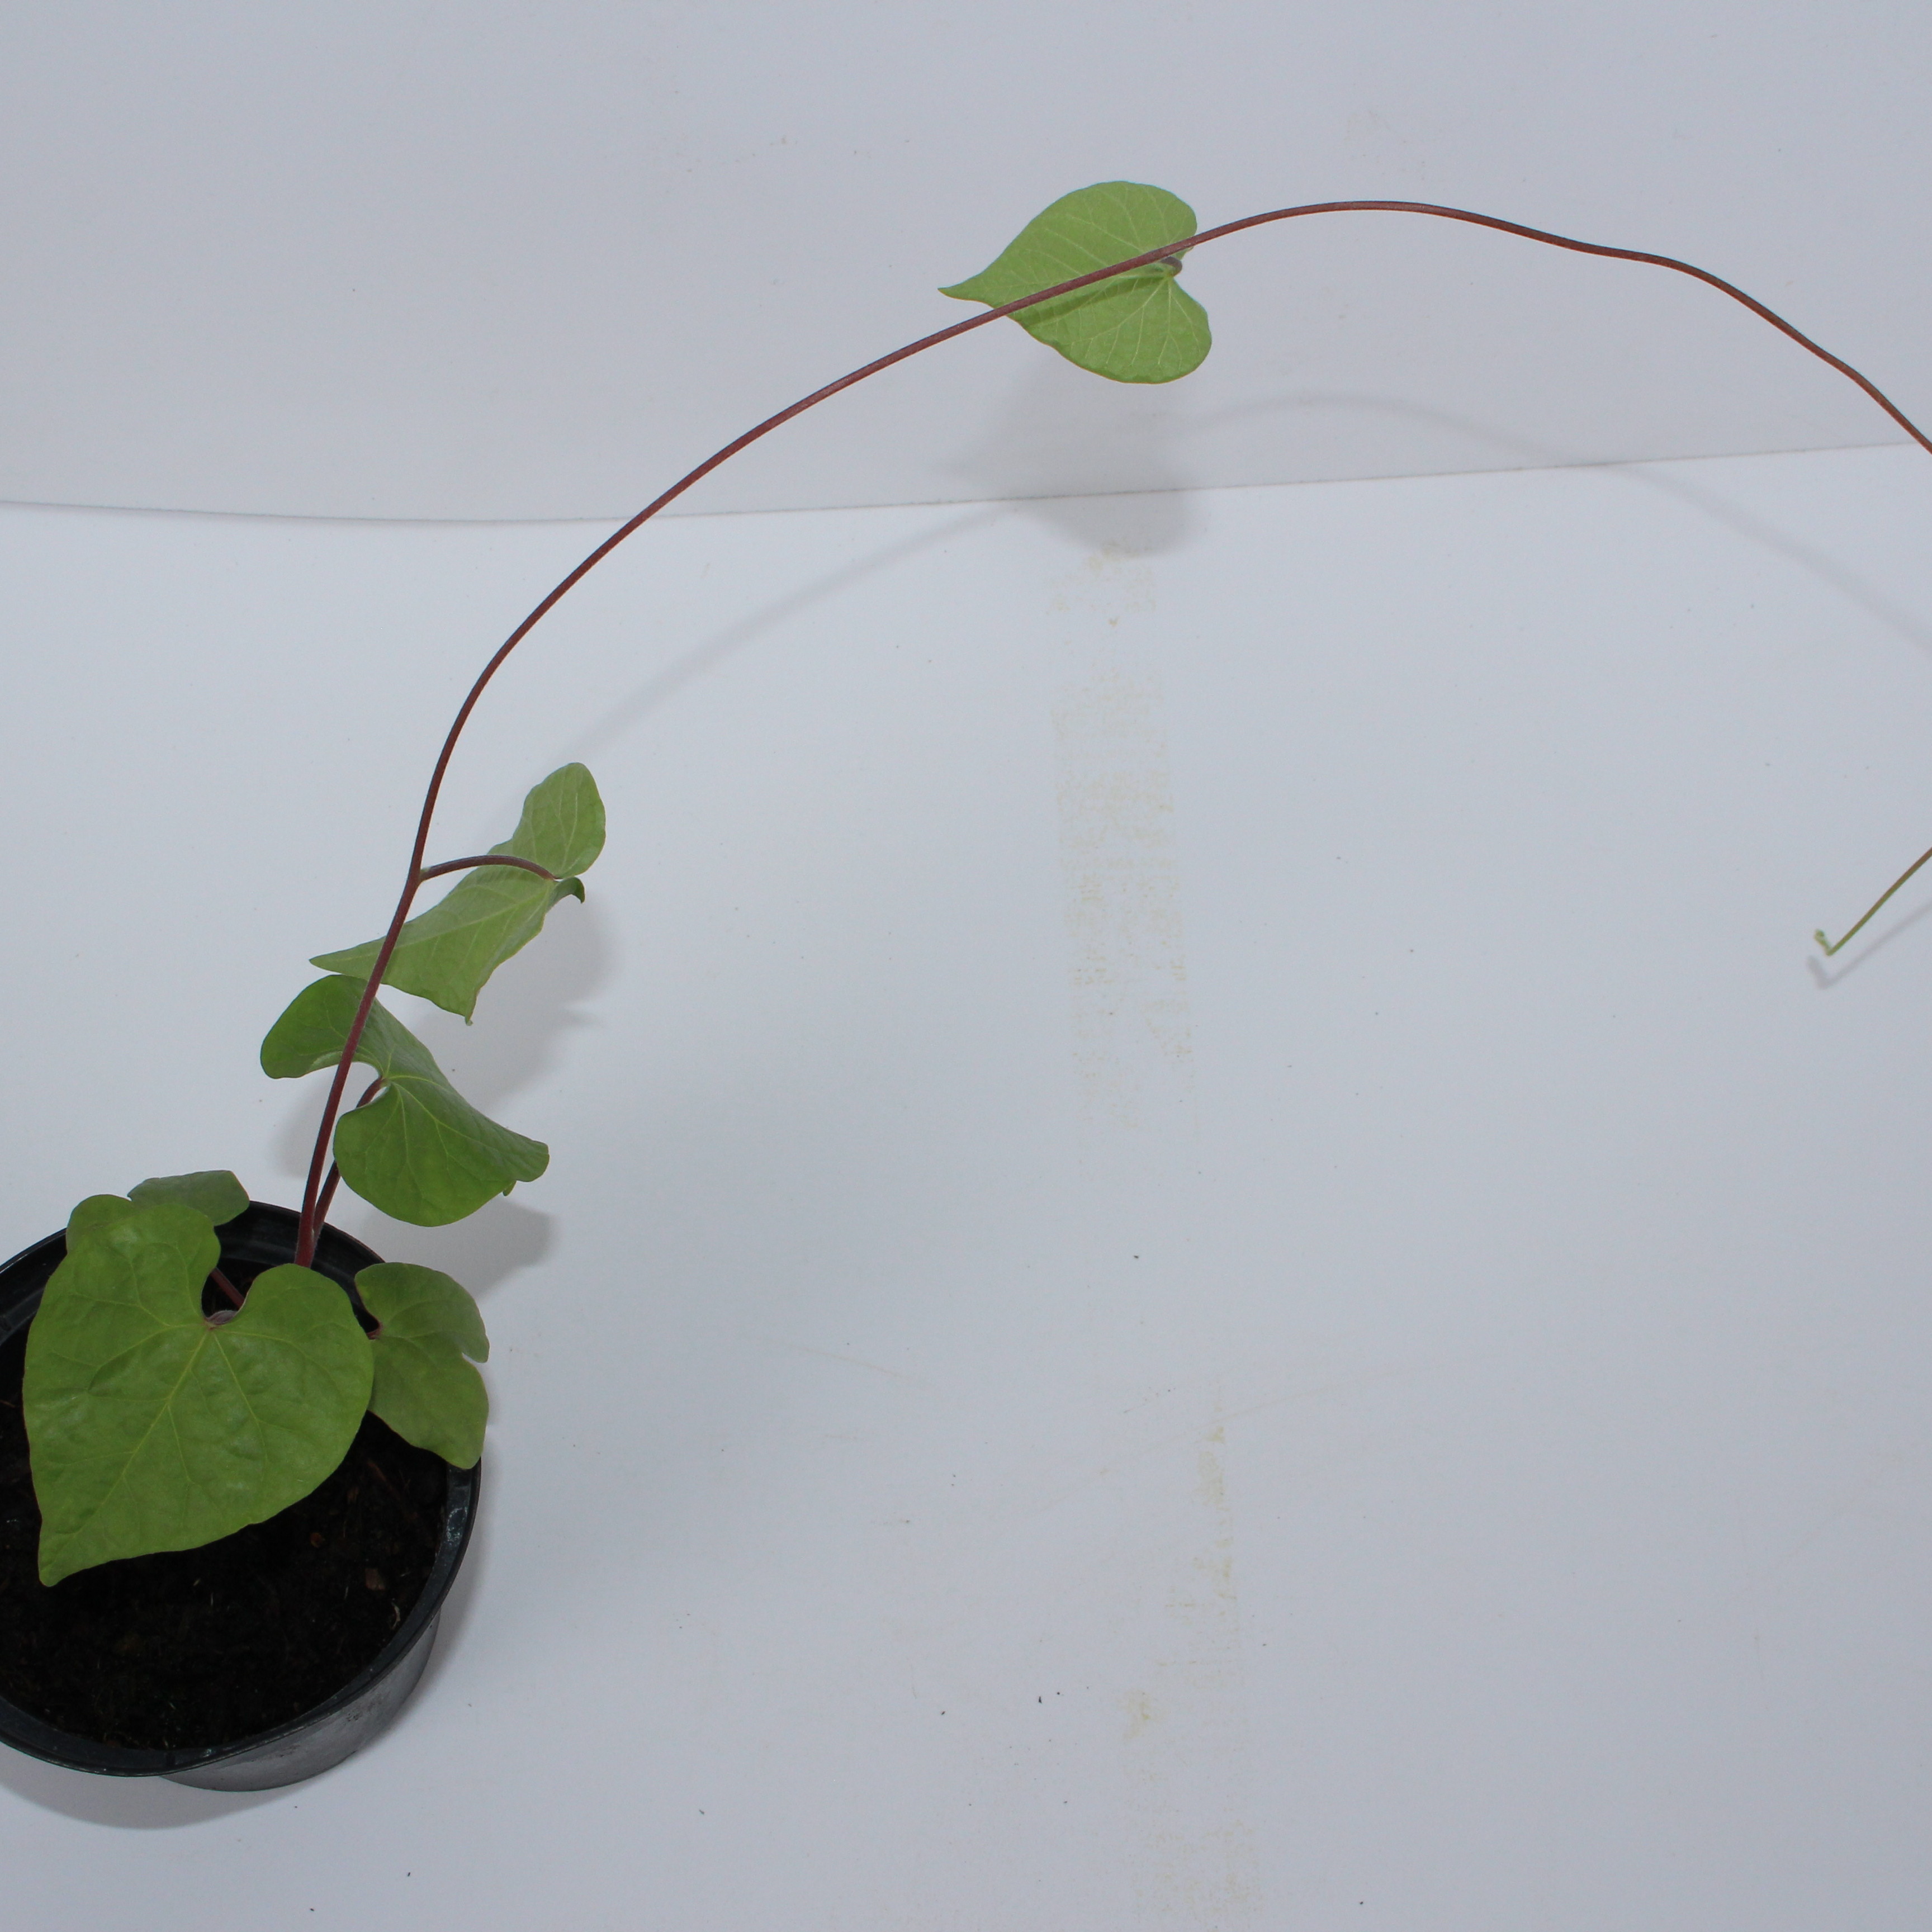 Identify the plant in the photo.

Convolvulus arvensis
